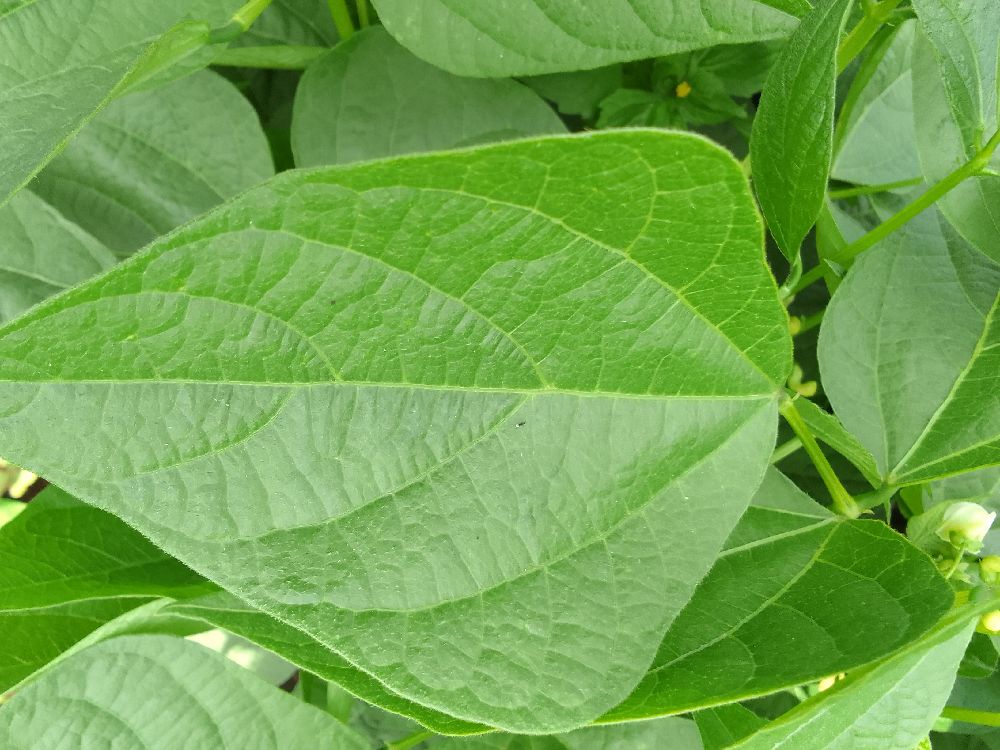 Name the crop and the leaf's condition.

common bean, healthy
